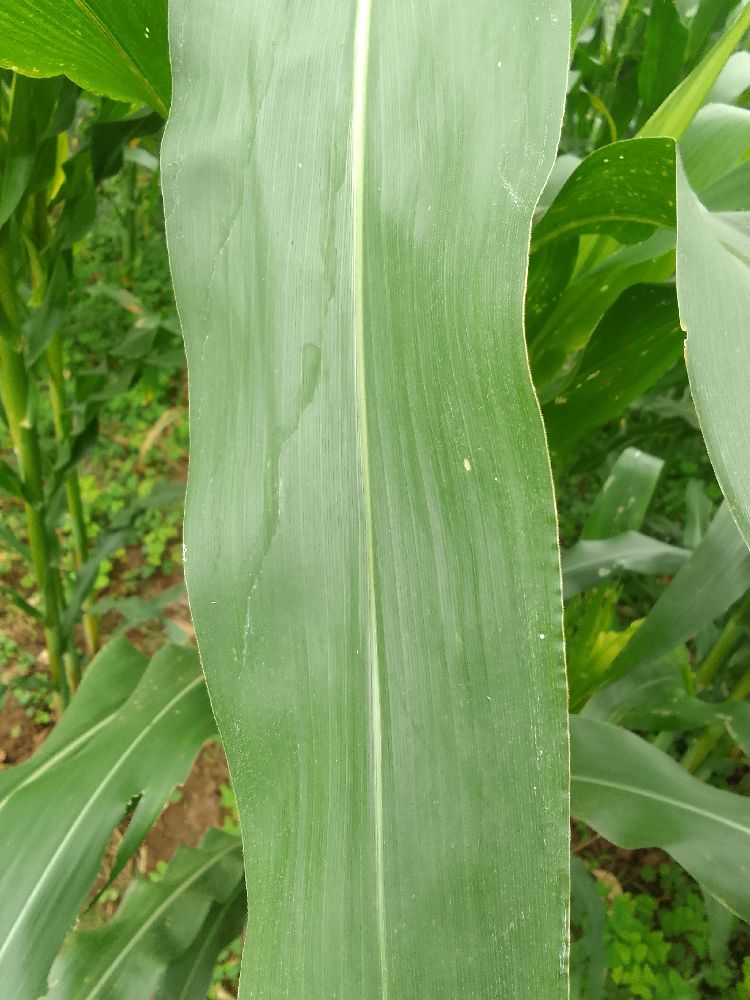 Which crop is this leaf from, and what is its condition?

maize, healthy
